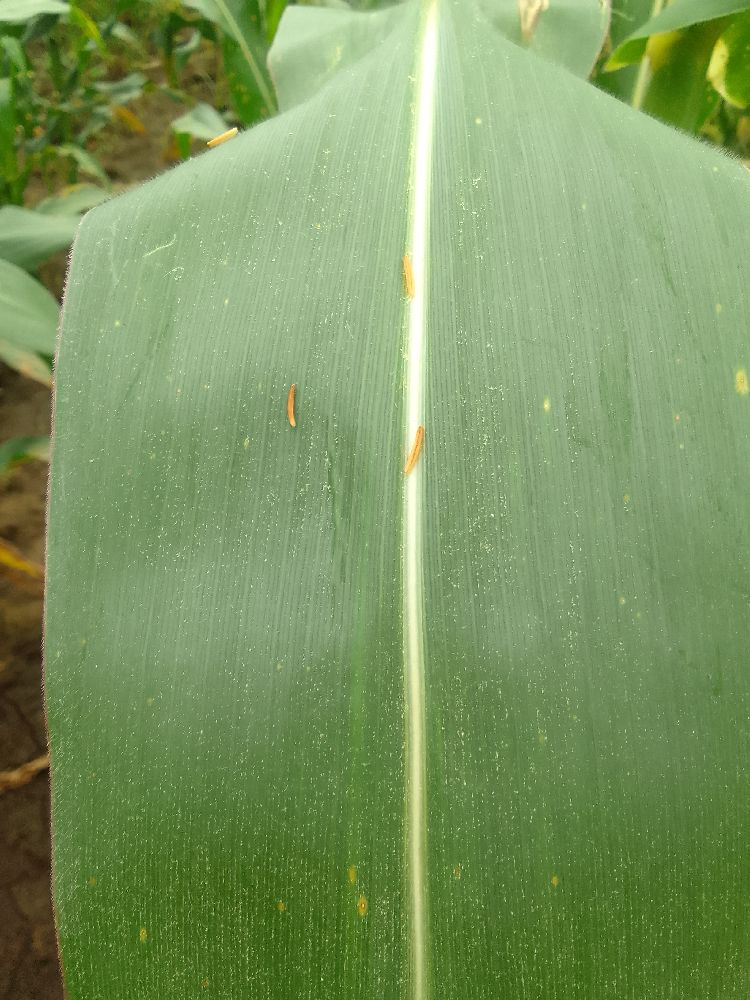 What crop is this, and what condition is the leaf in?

maize, healthy
